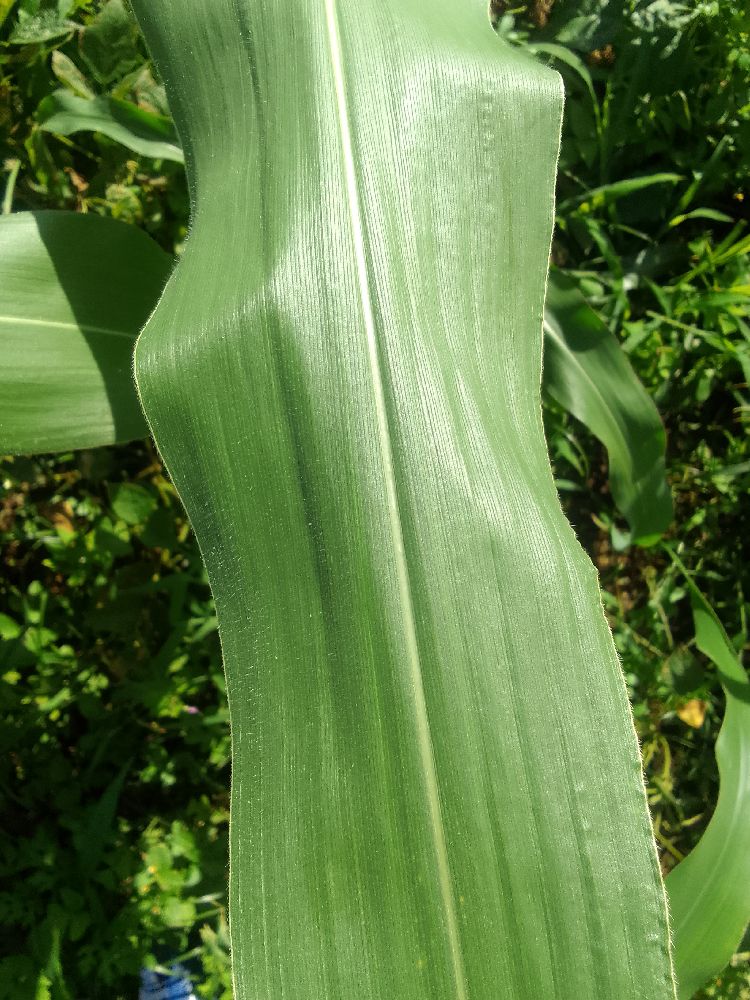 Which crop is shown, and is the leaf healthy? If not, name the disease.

maize, healthy
